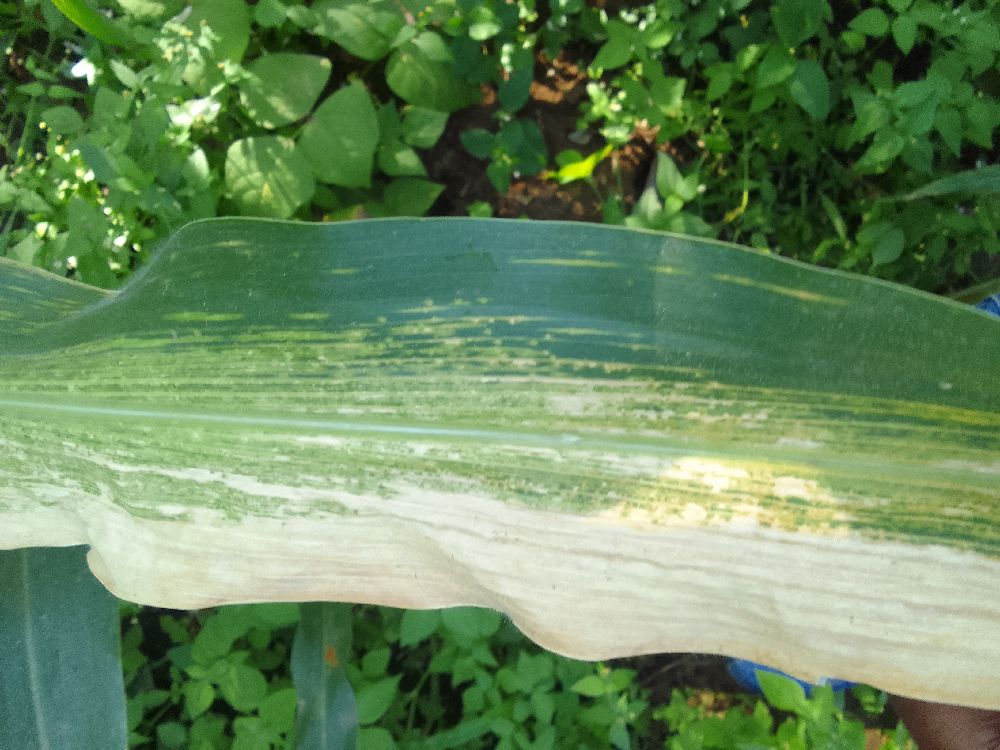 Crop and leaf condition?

maize, maize lethal necrosis
